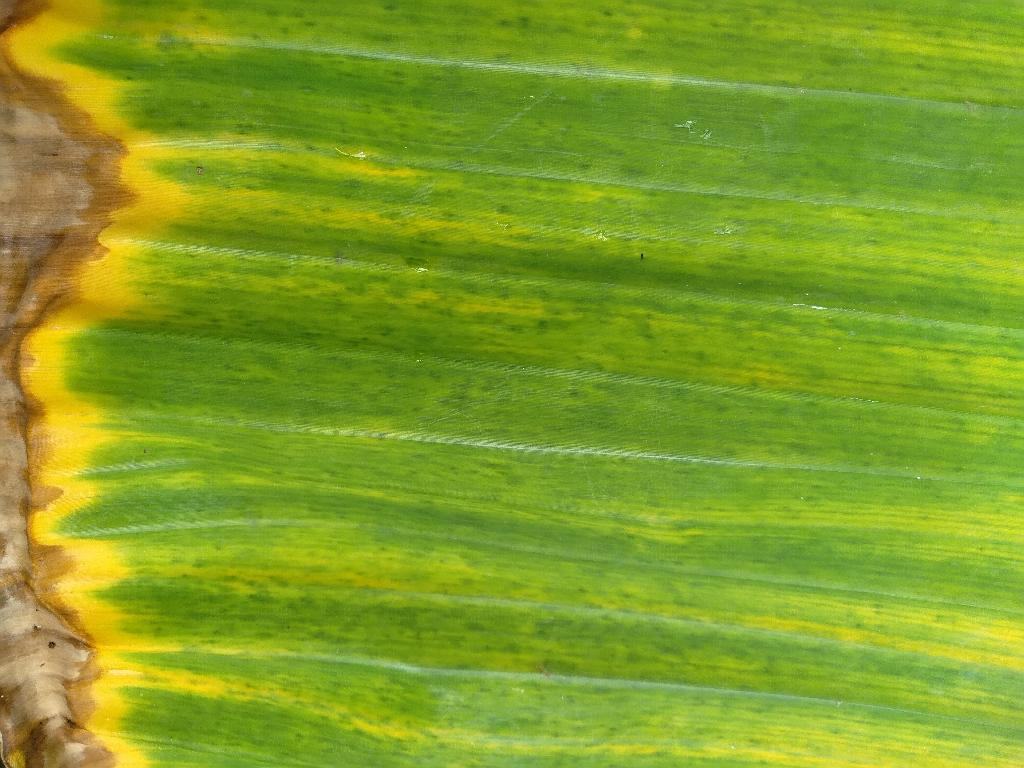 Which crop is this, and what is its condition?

banana, fusarium wilt race 1
